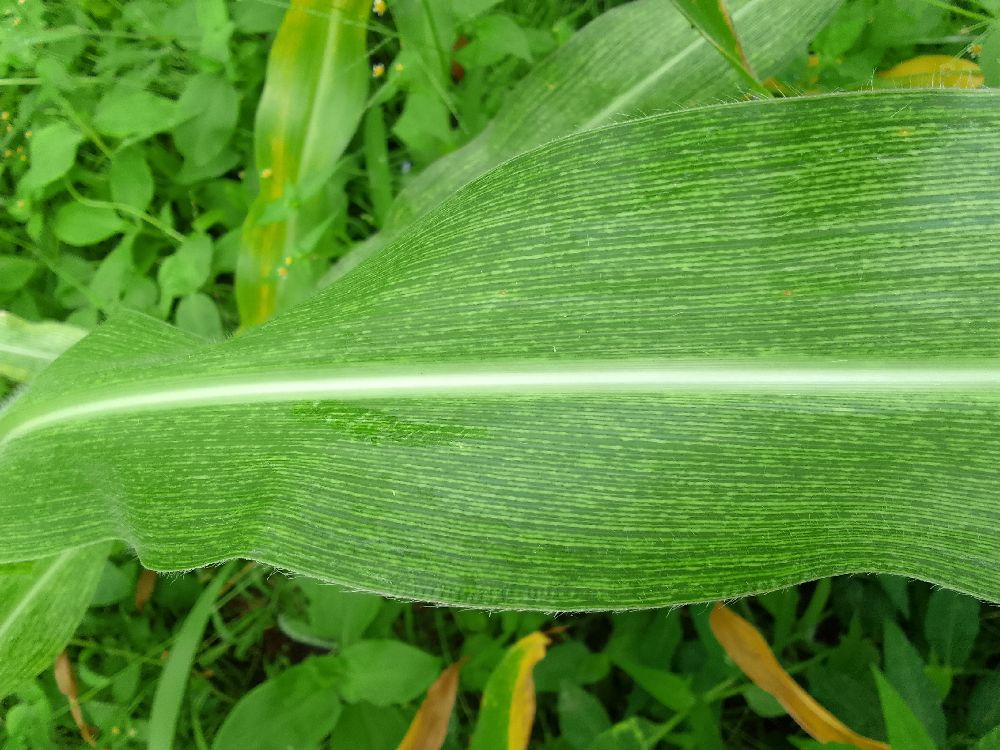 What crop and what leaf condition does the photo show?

maize, maize streak virus
